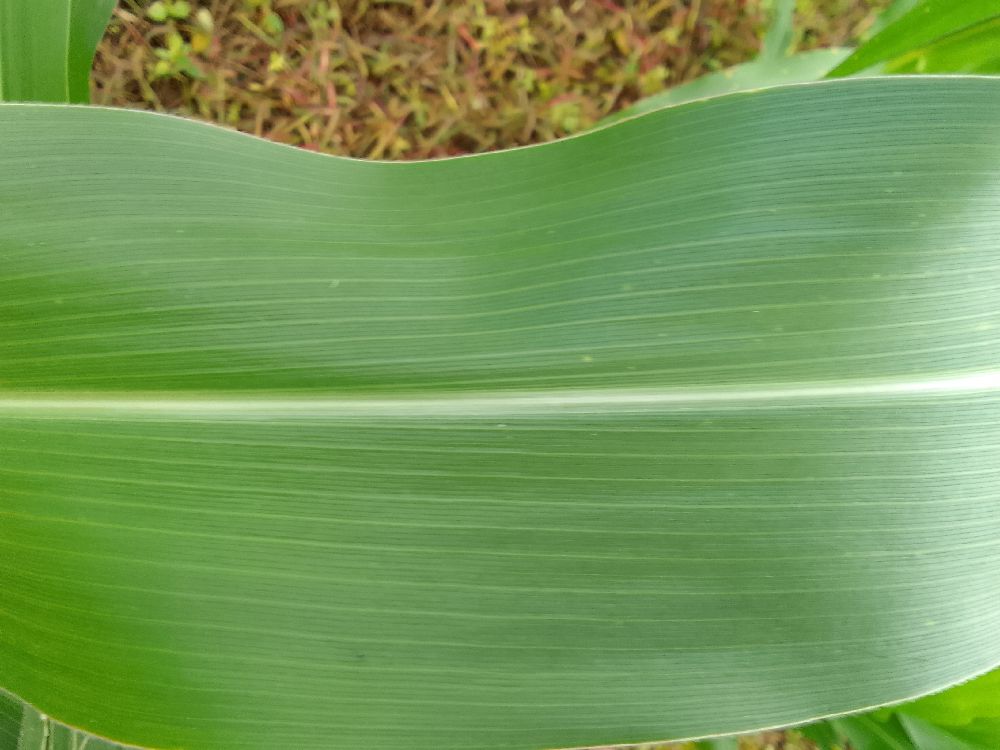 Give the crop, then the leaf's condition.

maize, healthy
